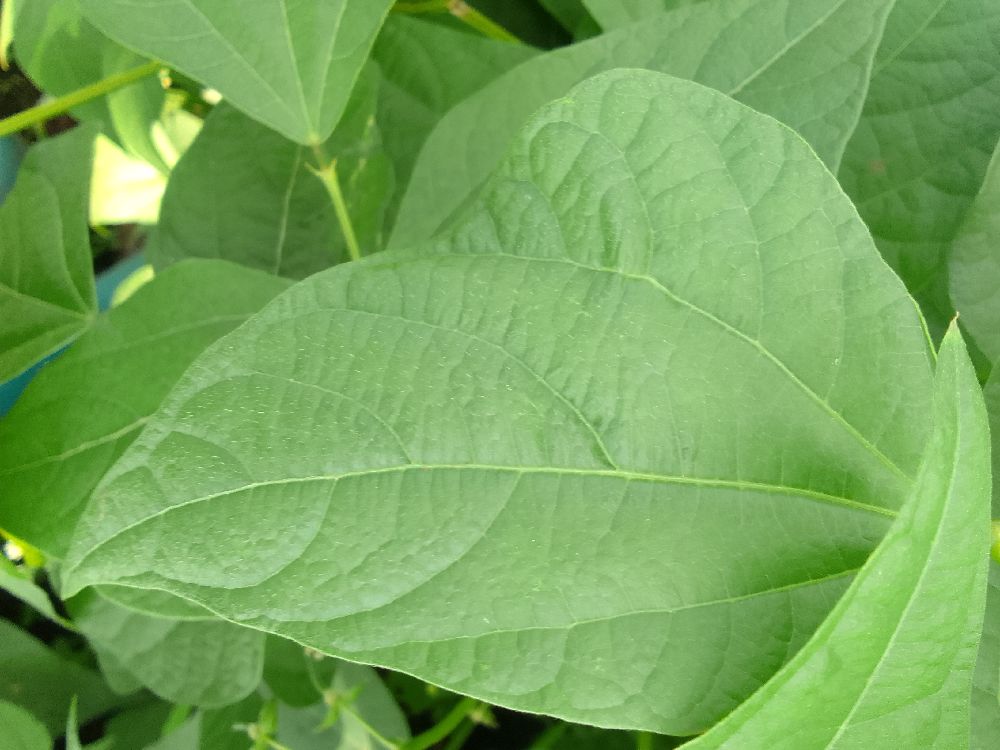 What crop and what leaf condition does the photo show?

common bean, healthy
